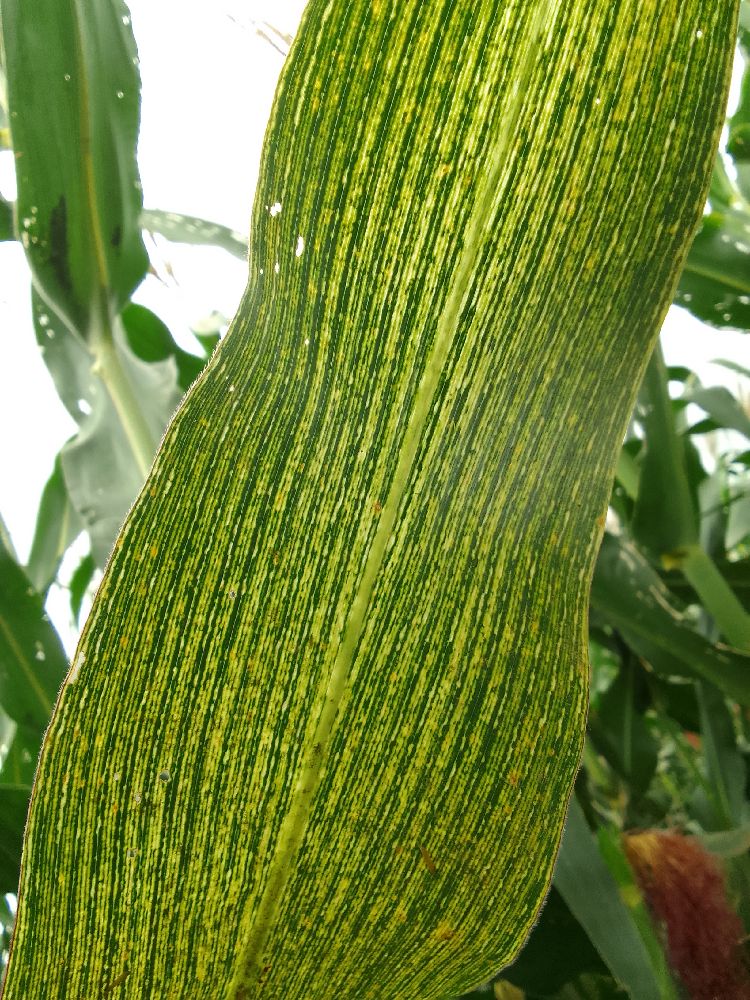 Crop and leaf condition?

maize, maize streak virus
